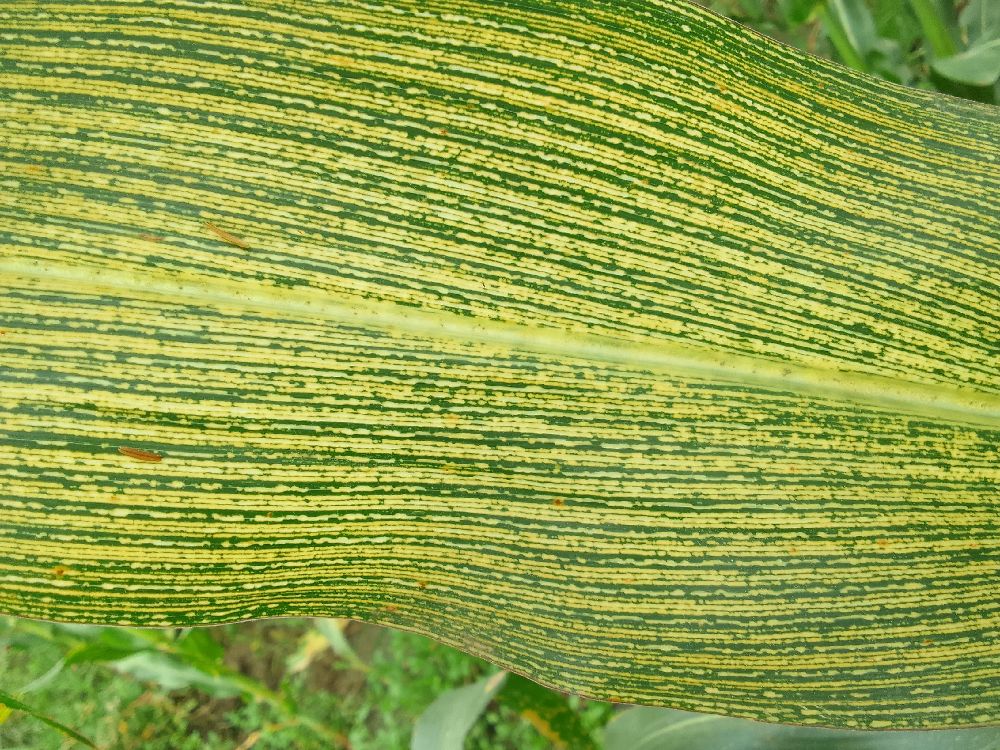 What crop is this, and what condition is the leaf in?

maize, maize streak virus
